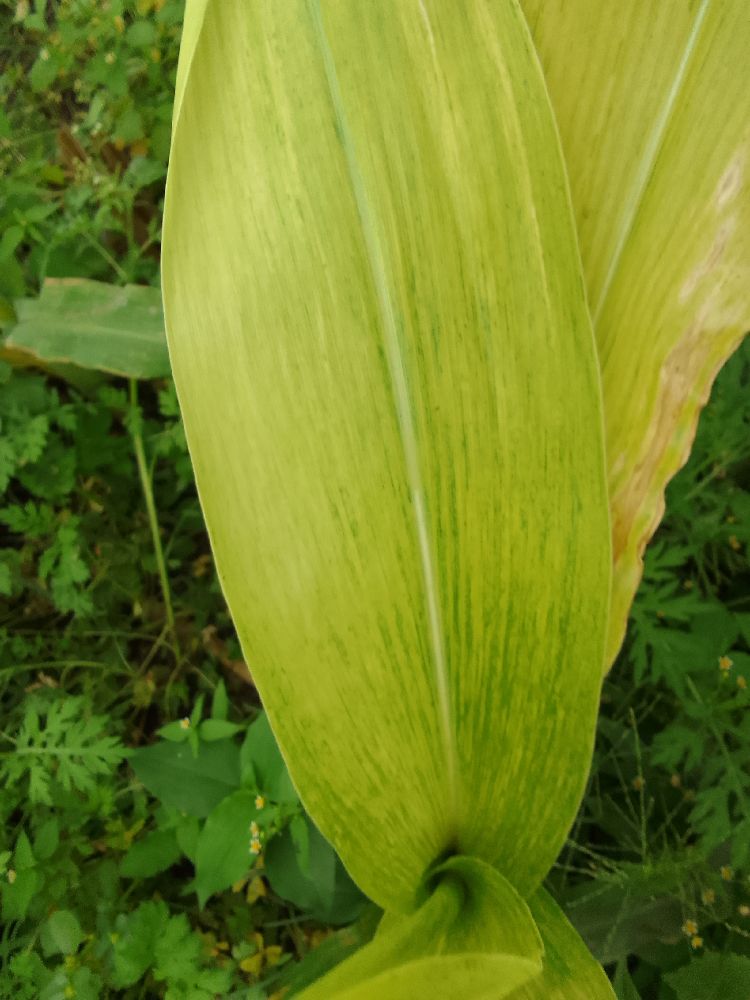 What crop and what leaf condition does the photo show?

maize, maize lethal necrosis
